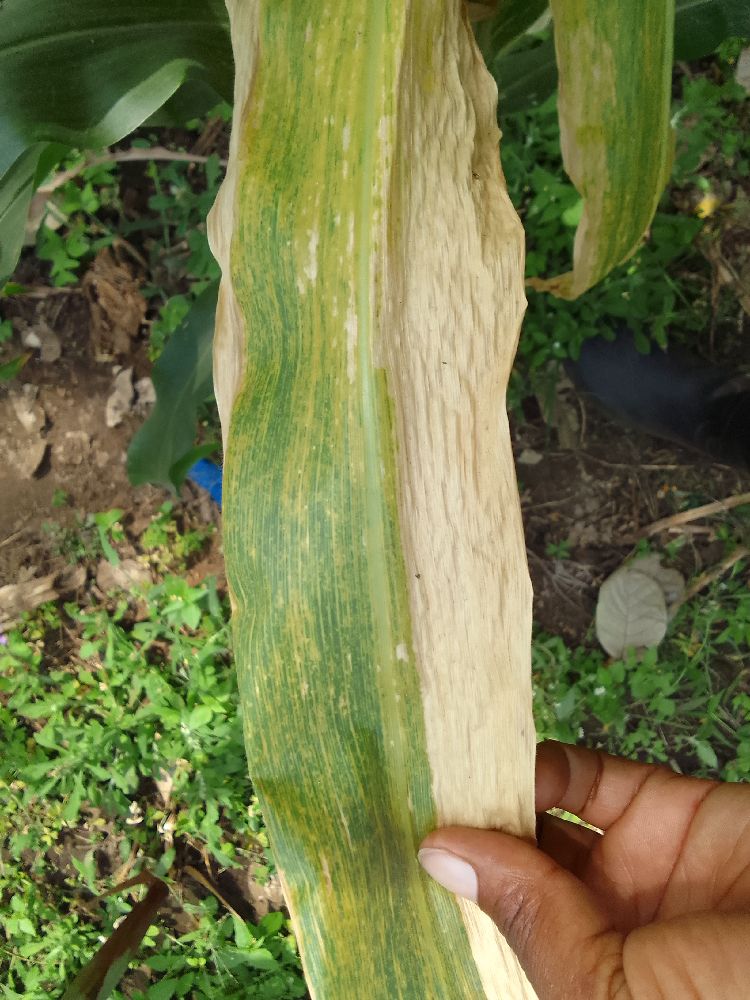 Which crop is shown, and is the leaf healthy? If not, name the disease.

maize, maize lethal necrosis
